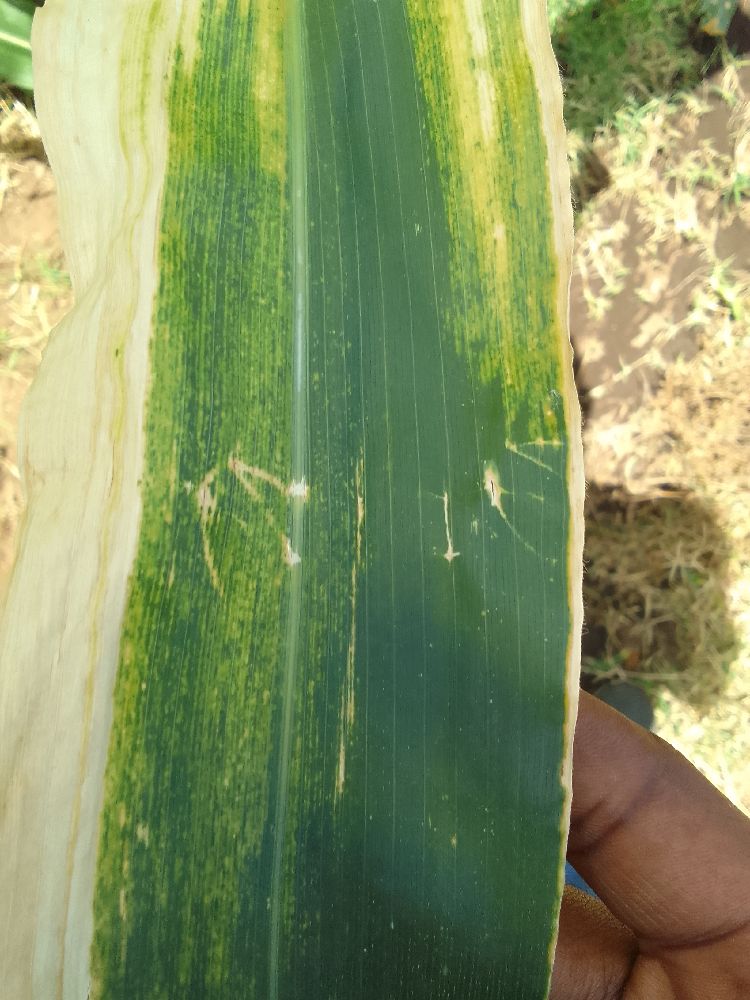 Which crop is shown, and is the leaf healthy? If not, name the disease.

maize, maize lethal necrosis
